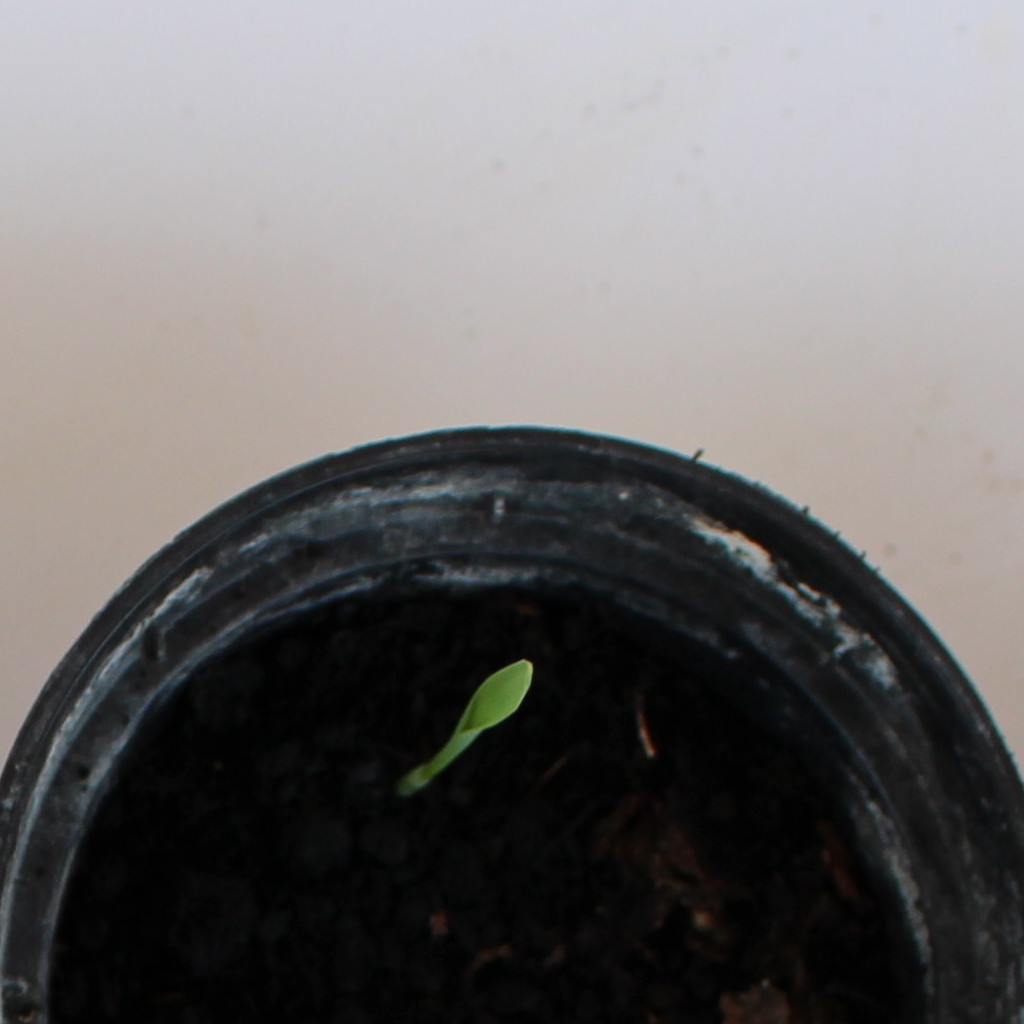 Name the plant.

Avena sterilis
